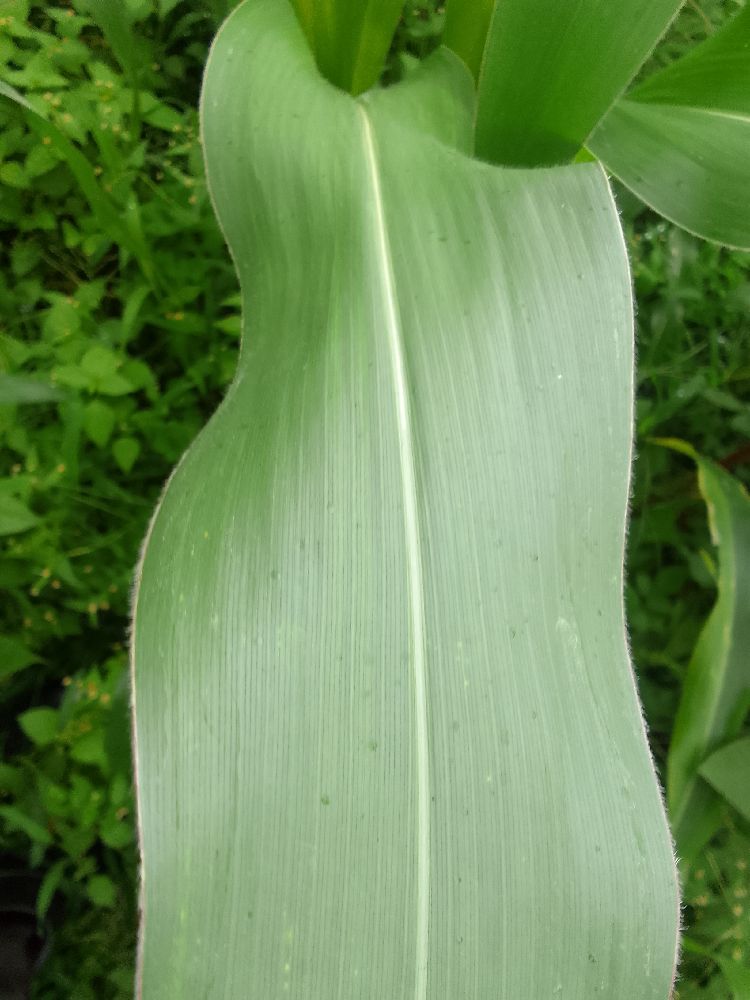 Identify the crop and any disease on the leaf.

maize, healthy
